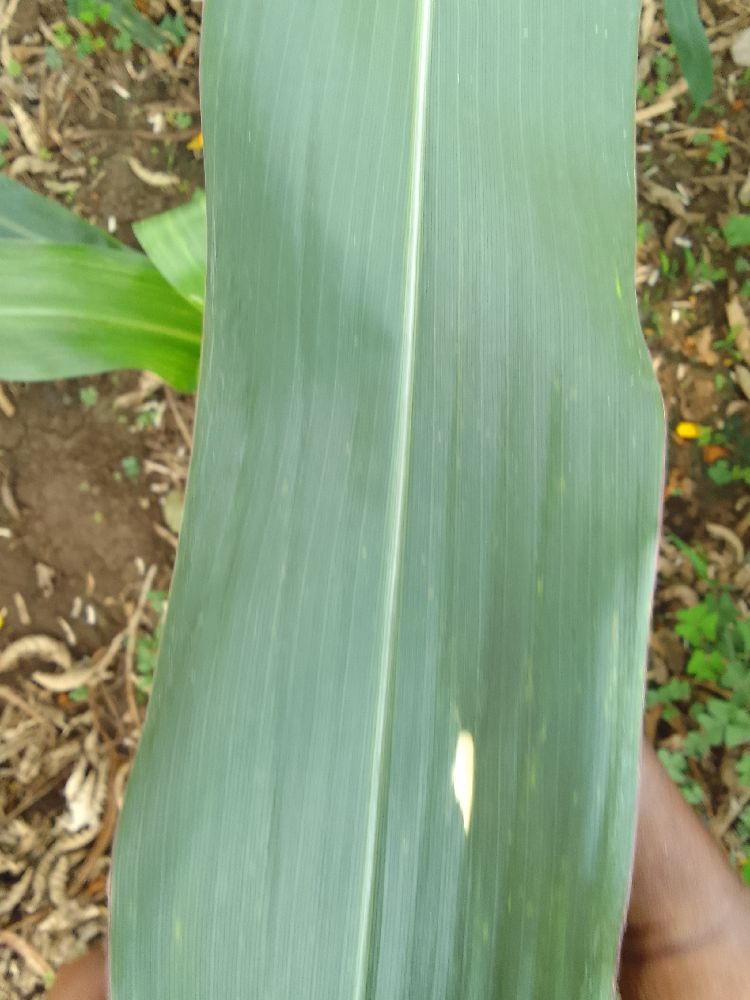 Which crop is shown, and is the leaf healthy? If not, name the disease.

maize, healthy
